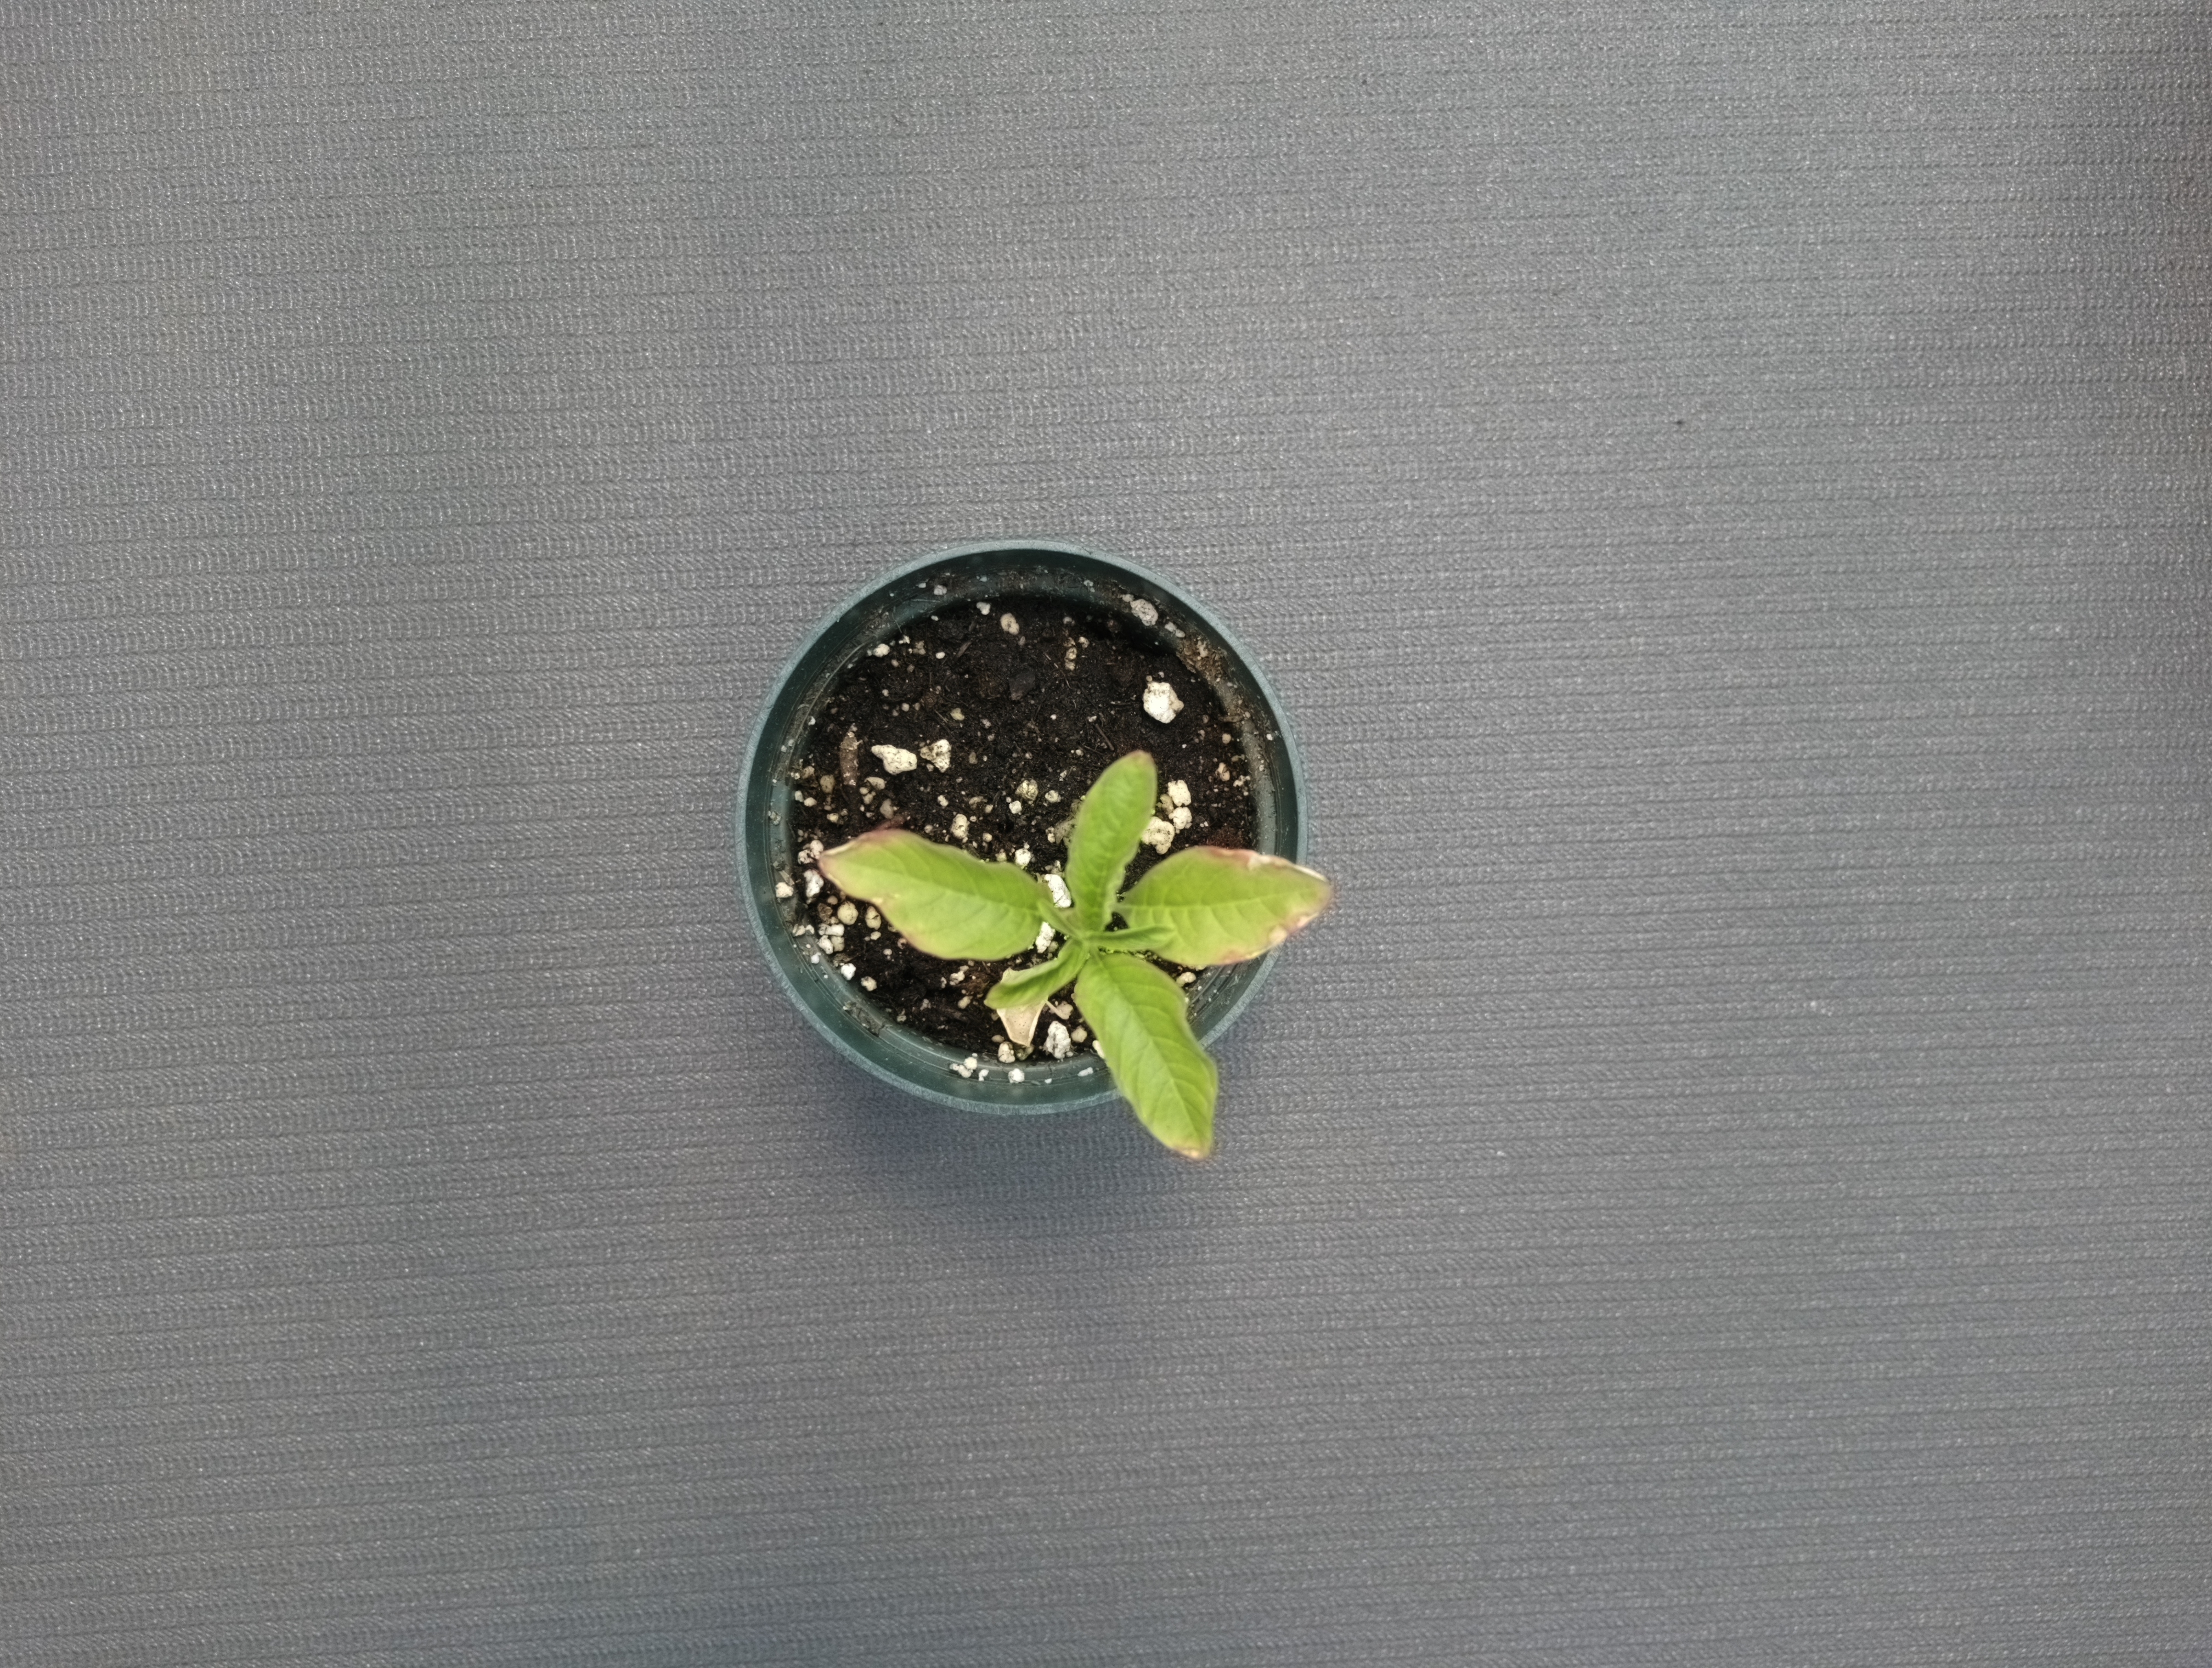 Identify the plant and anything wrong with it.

waterhemp, healthy untreated
